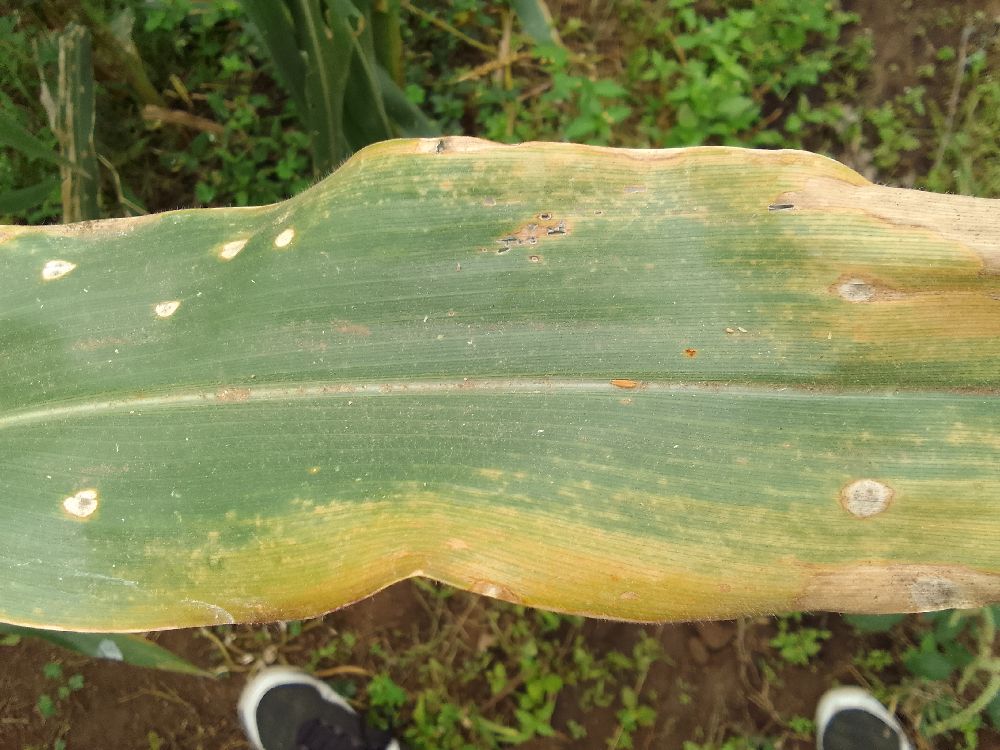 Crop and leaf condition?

maize, maize lethal necrosis
